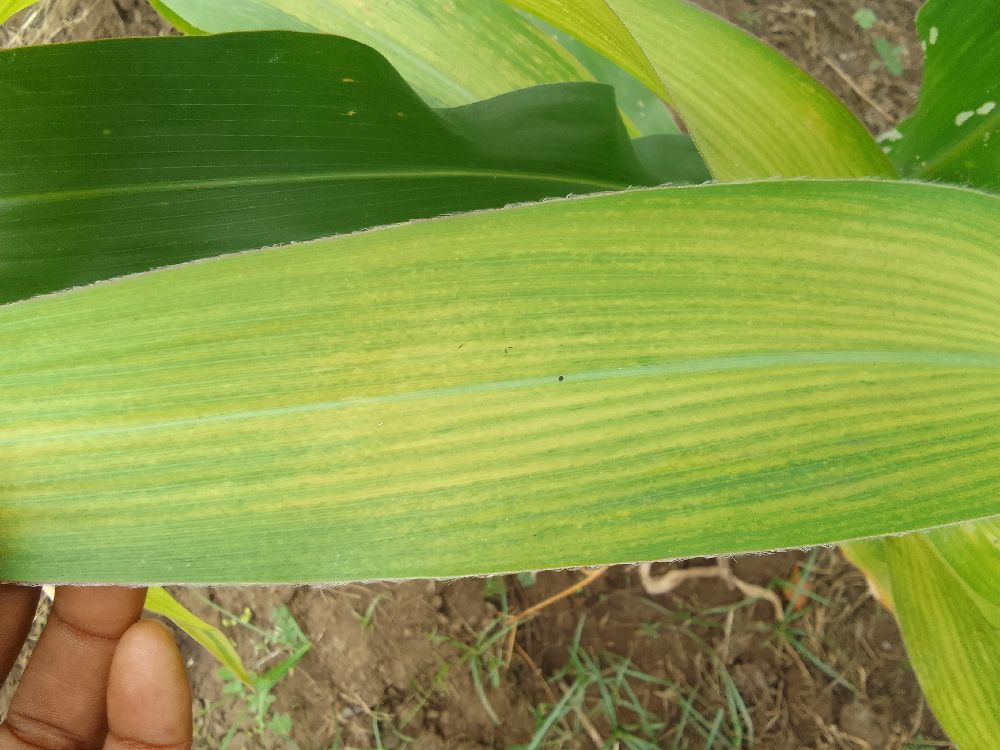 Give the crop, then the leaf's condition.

maize, maize lethal necrosis
